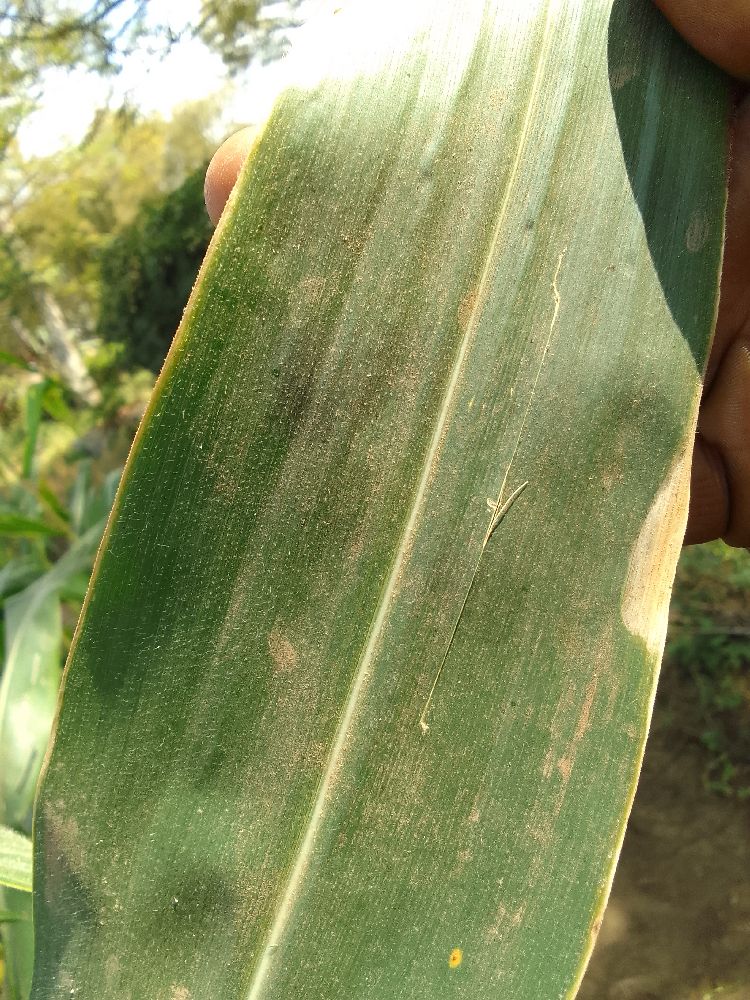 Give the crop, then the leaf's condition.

maize, healthy
